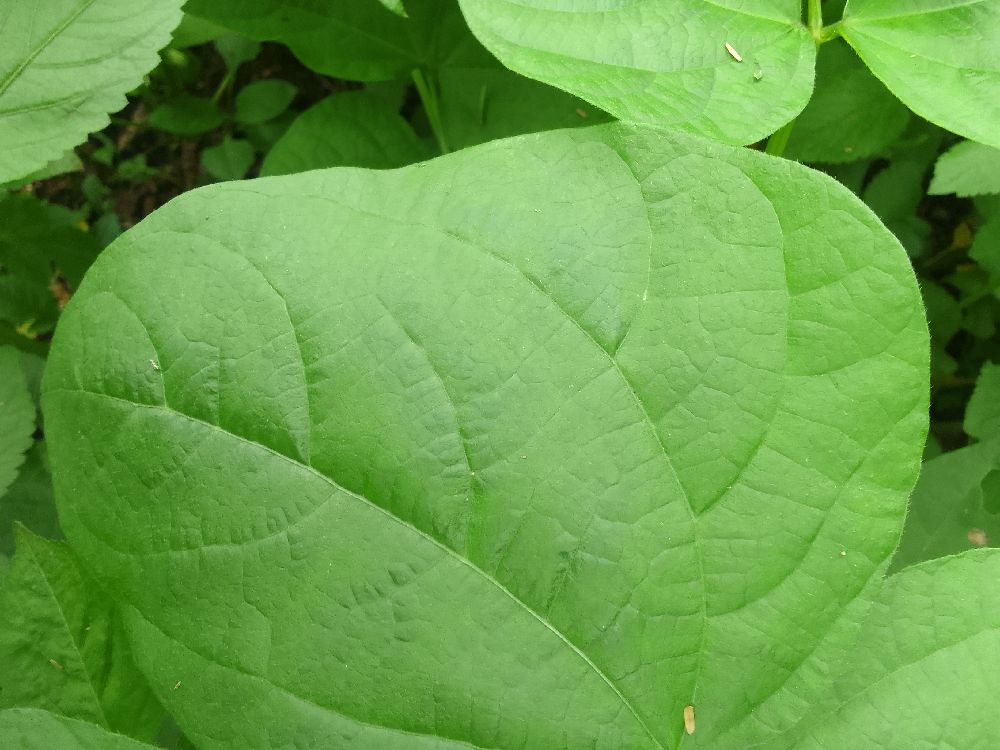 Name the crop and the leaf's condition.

common bean, healthy
